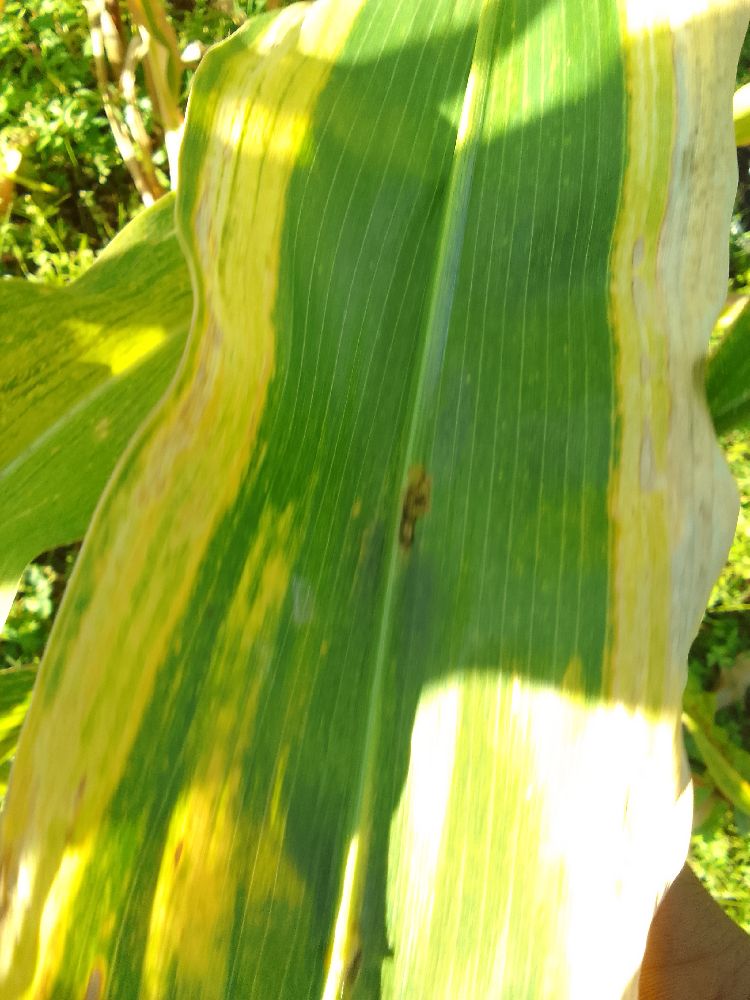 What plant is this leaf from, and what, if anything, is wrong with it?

maize, maize lethal necrosis
